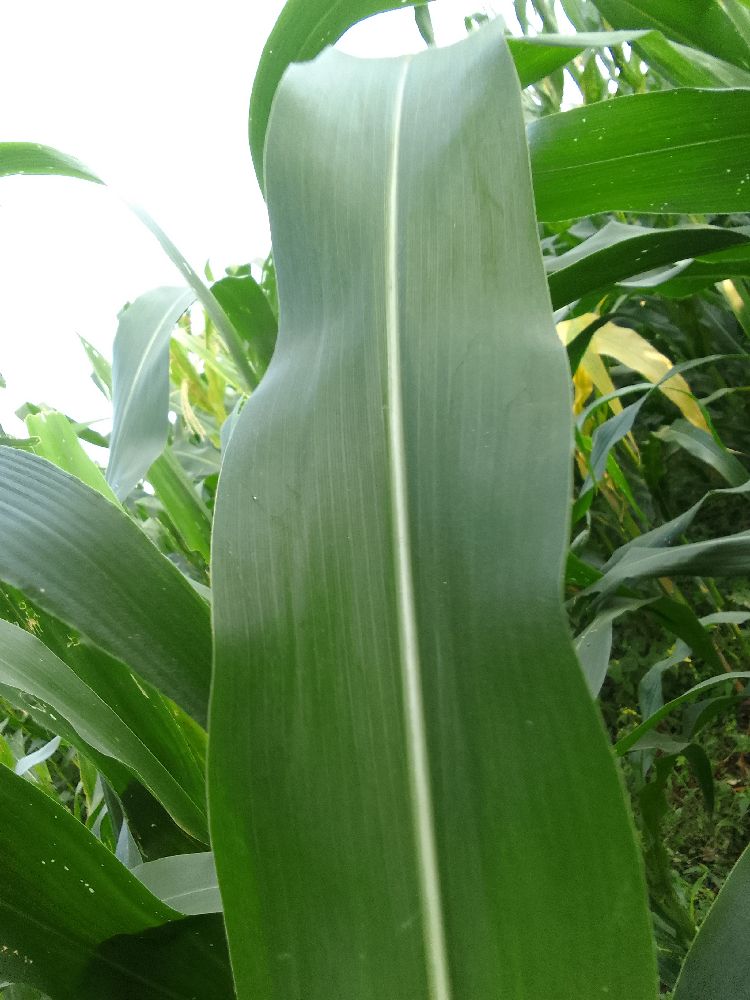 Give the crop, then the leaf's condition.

maize, healthy
